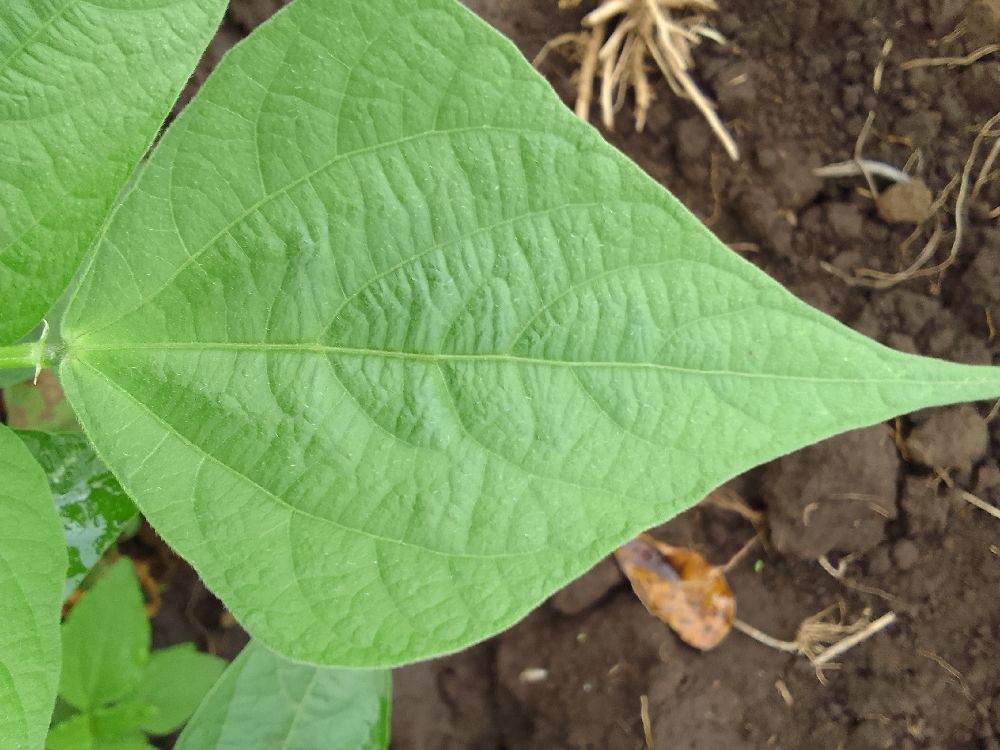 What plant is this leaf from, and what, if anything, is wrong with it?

common bean, healthy
